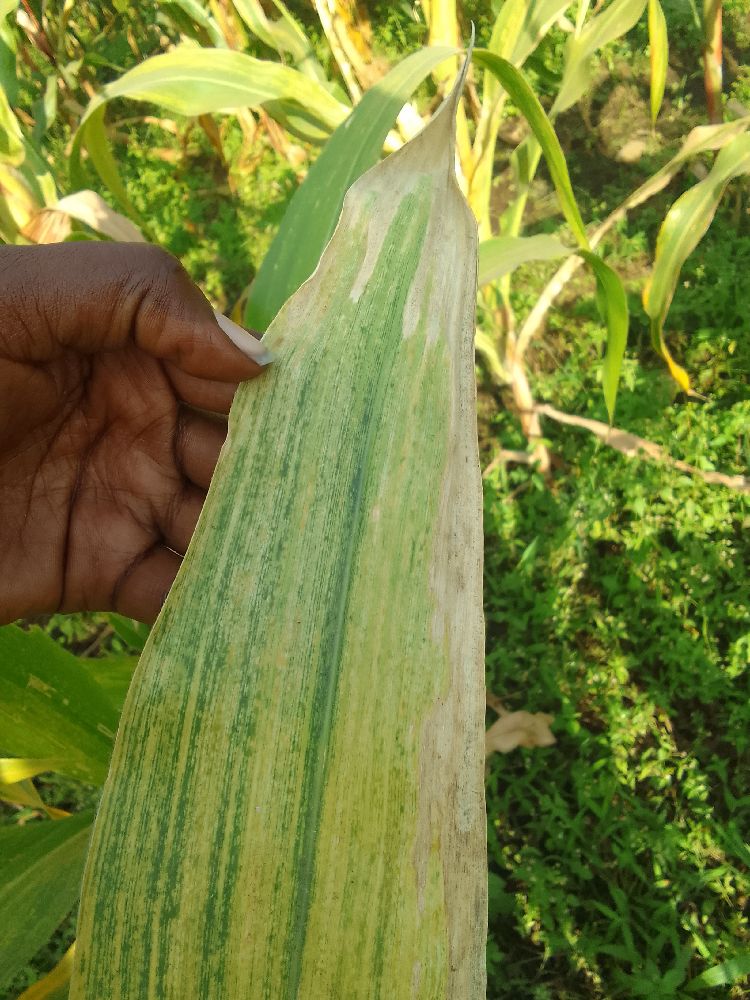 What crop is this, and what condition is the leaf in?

maize, maize lethal necrosis
